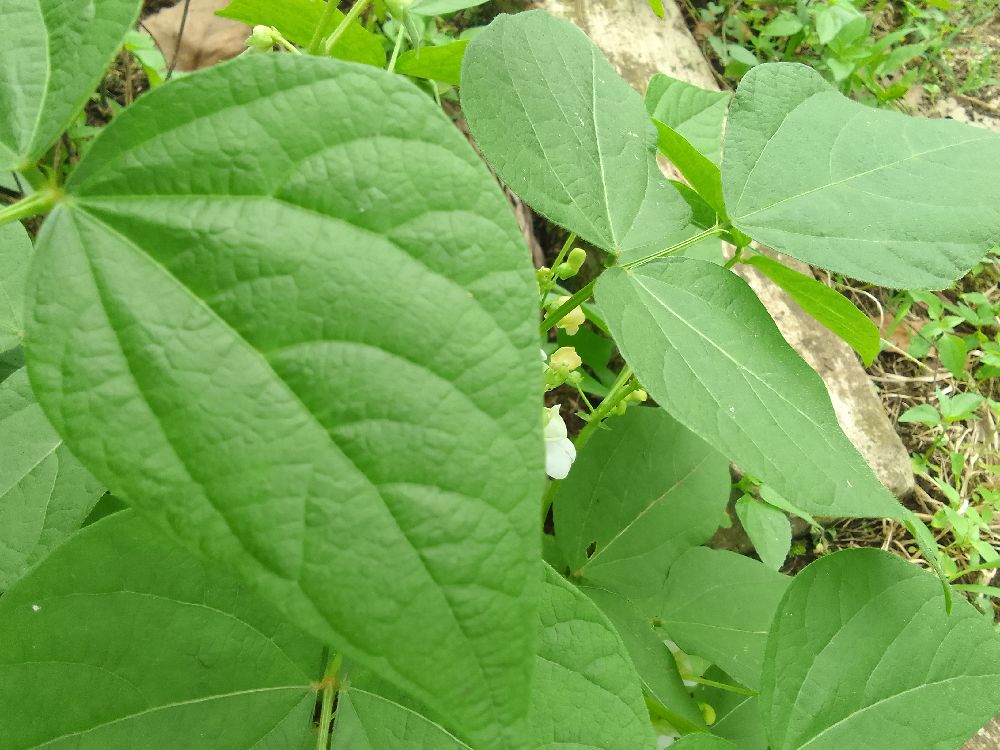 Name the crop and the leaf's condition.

common bean, healthy
